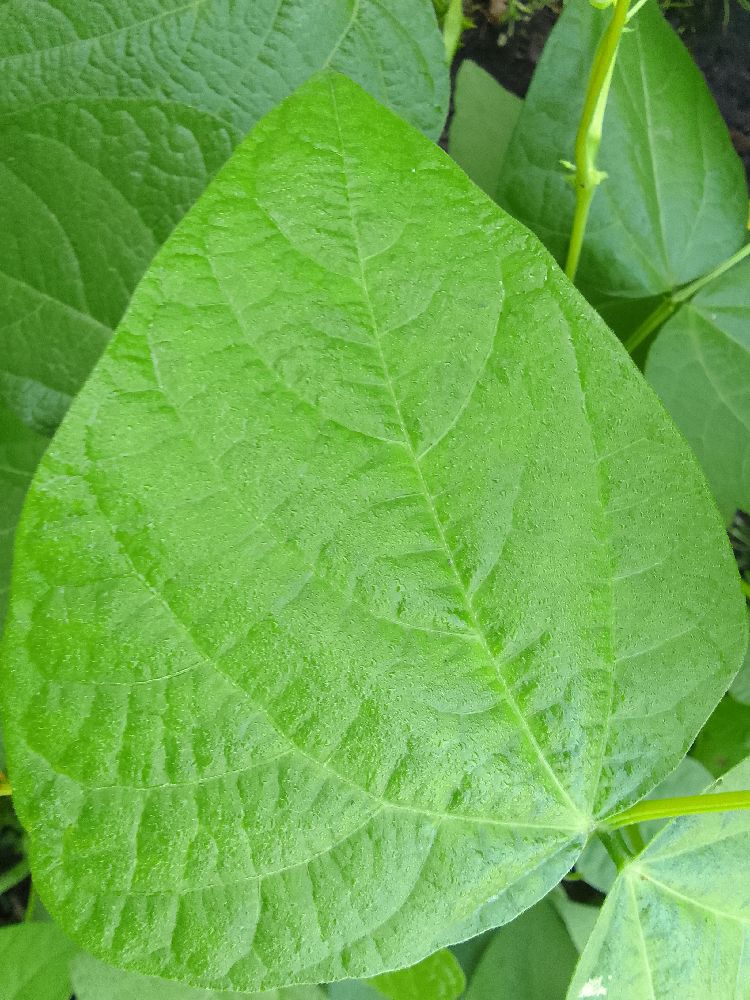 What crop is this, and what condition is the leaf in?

common bean, healthy
